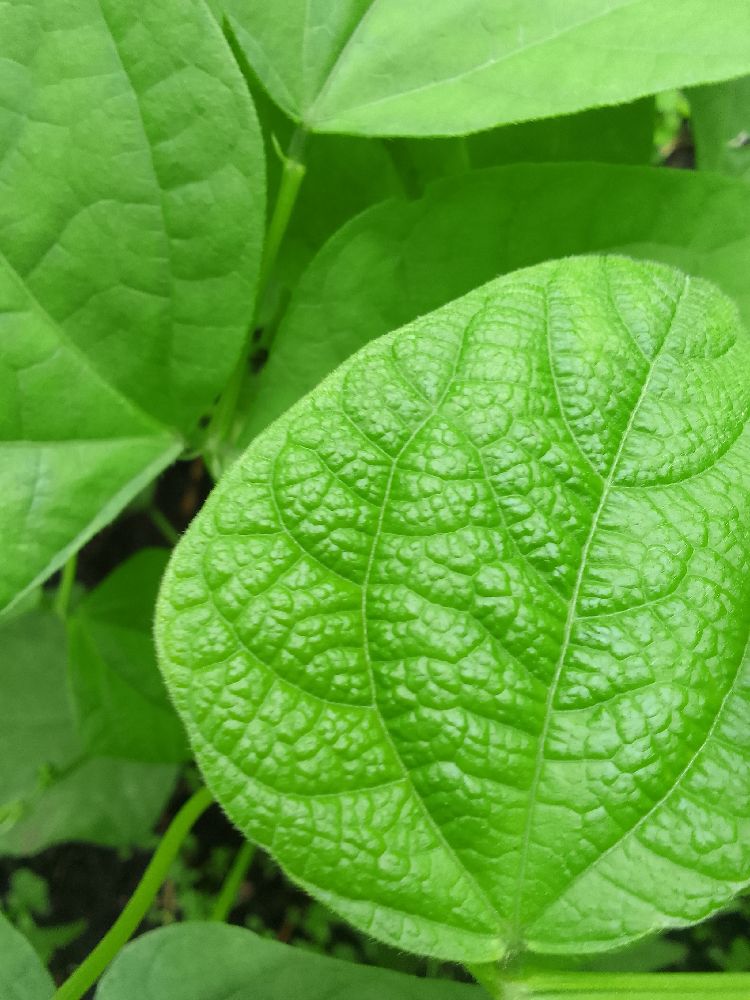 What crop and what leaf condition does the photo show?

common bean, healthy
